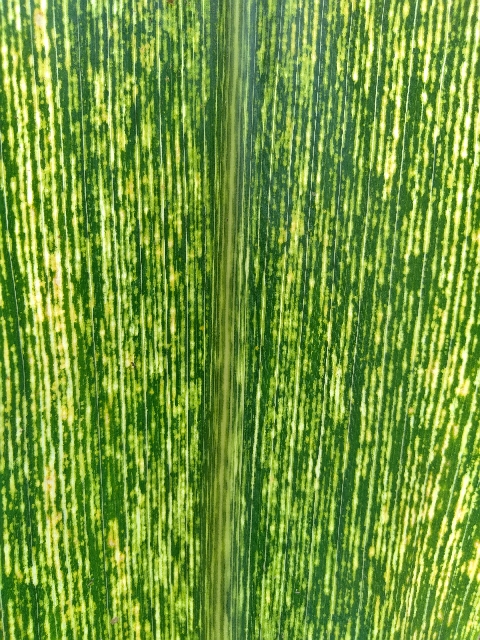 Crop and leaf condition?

maize, maize streak virus
